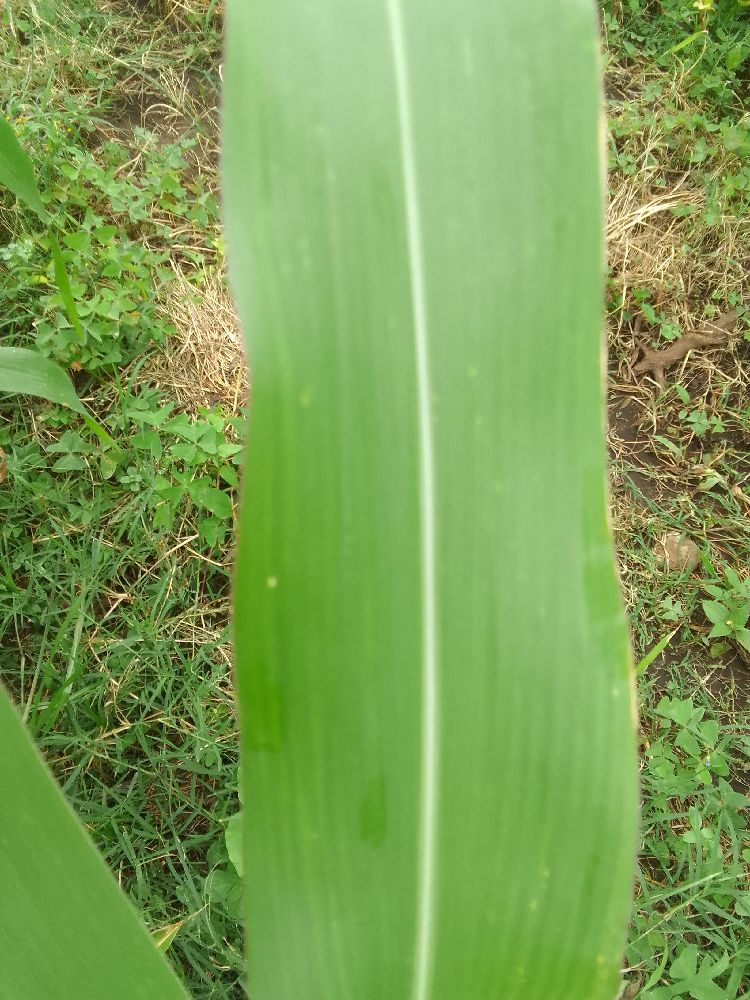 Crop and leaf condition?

maize, healthy
